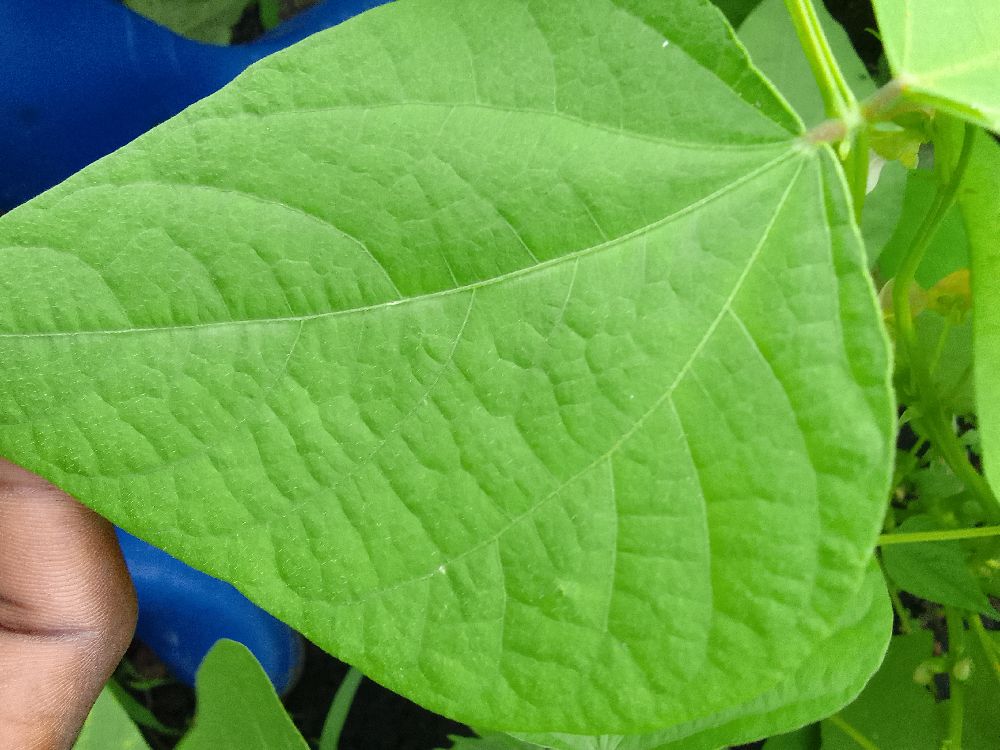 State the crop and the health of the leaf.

common bean, healthy
